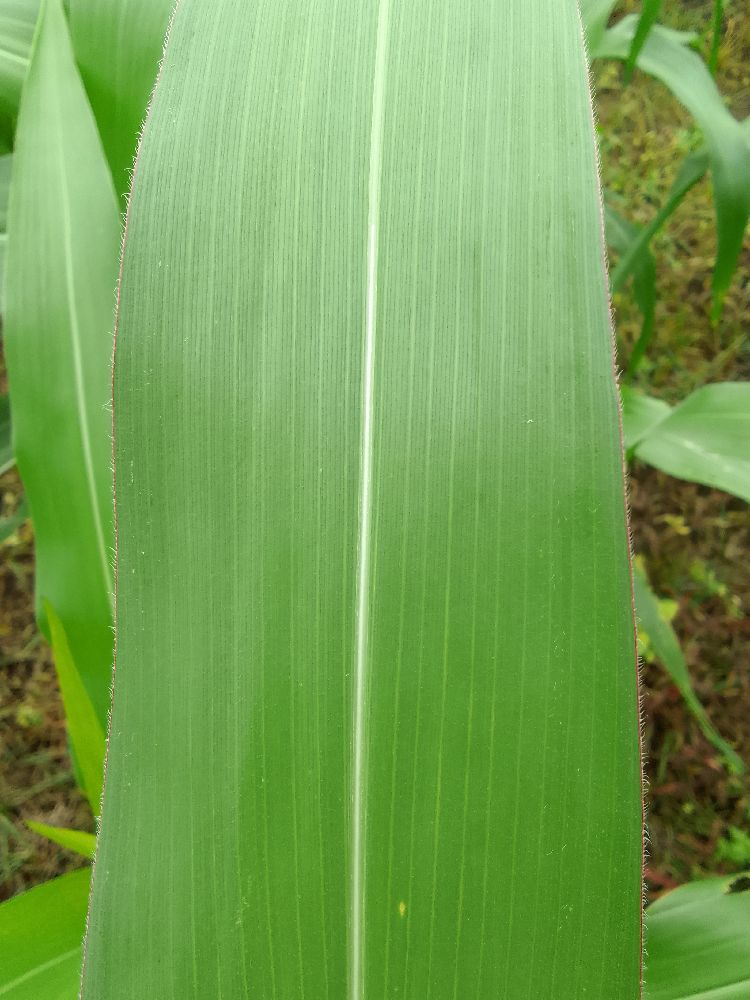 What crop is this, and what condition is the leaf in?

maize, healthy
